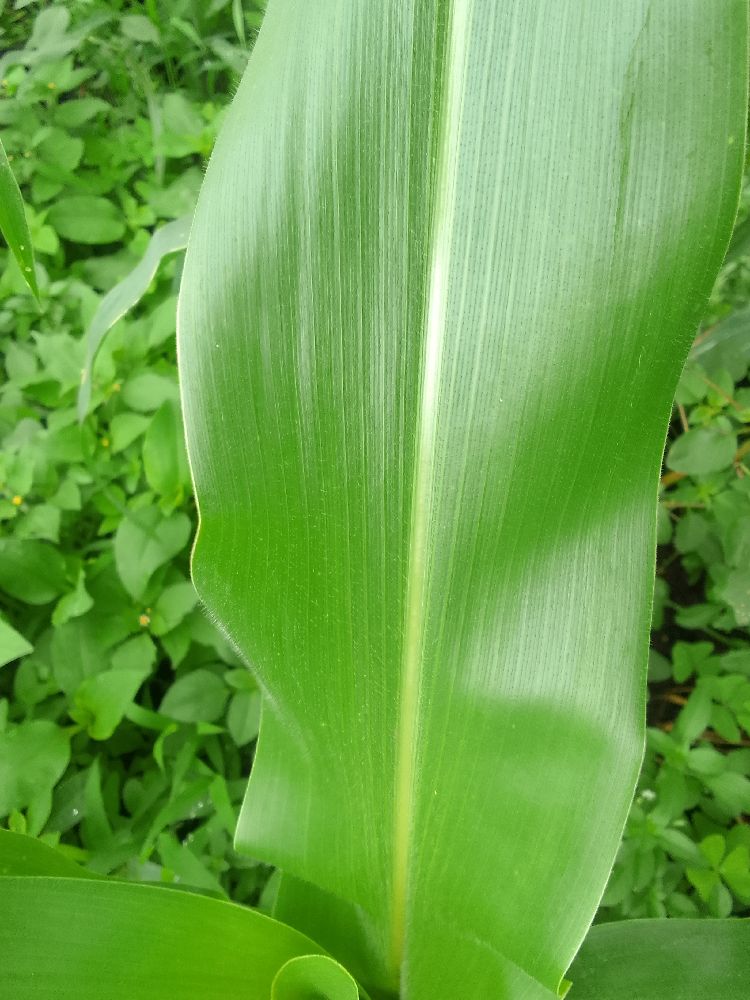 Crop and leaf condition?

maize, healthy
